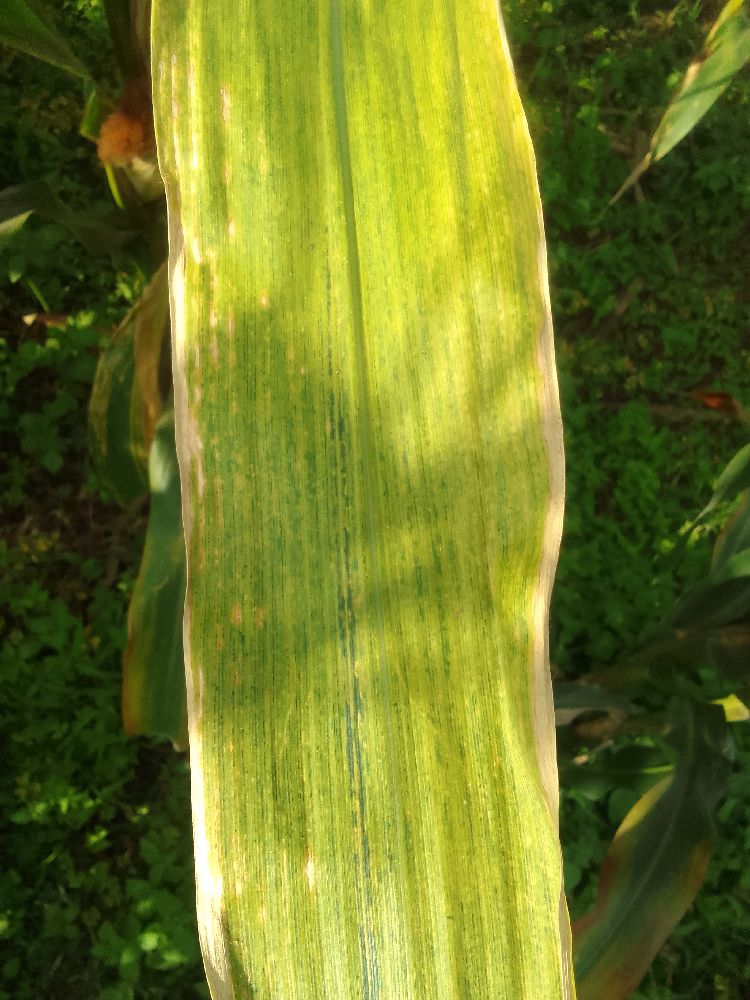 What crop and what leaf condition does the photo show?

maize, maize lethal necrosis
